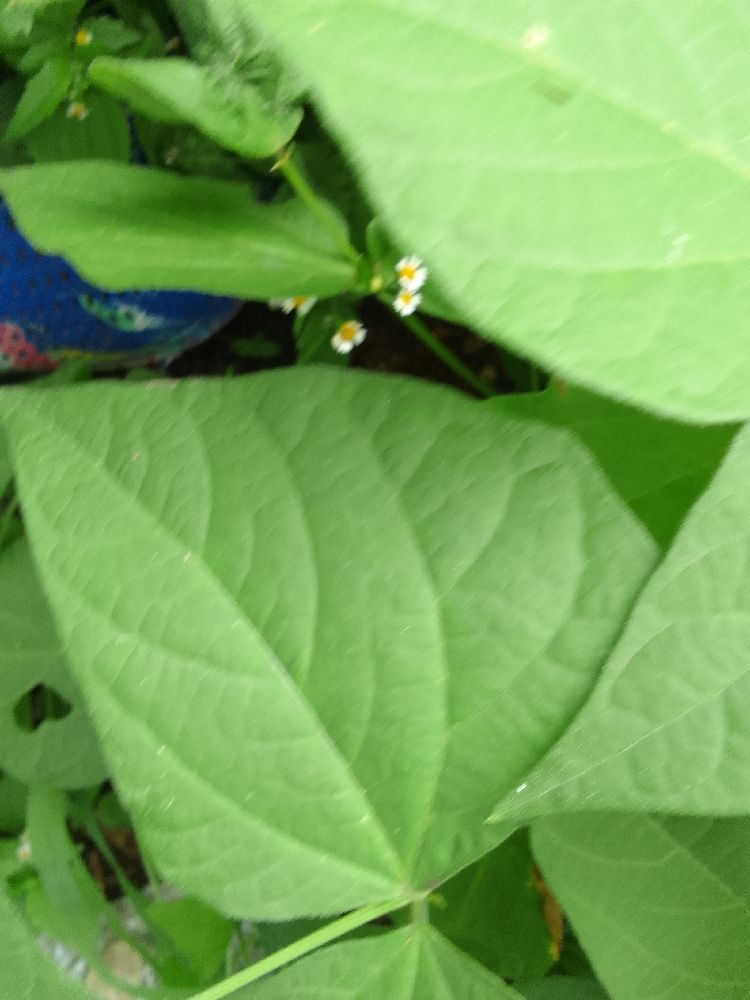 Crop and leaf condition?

common bean, healthy
